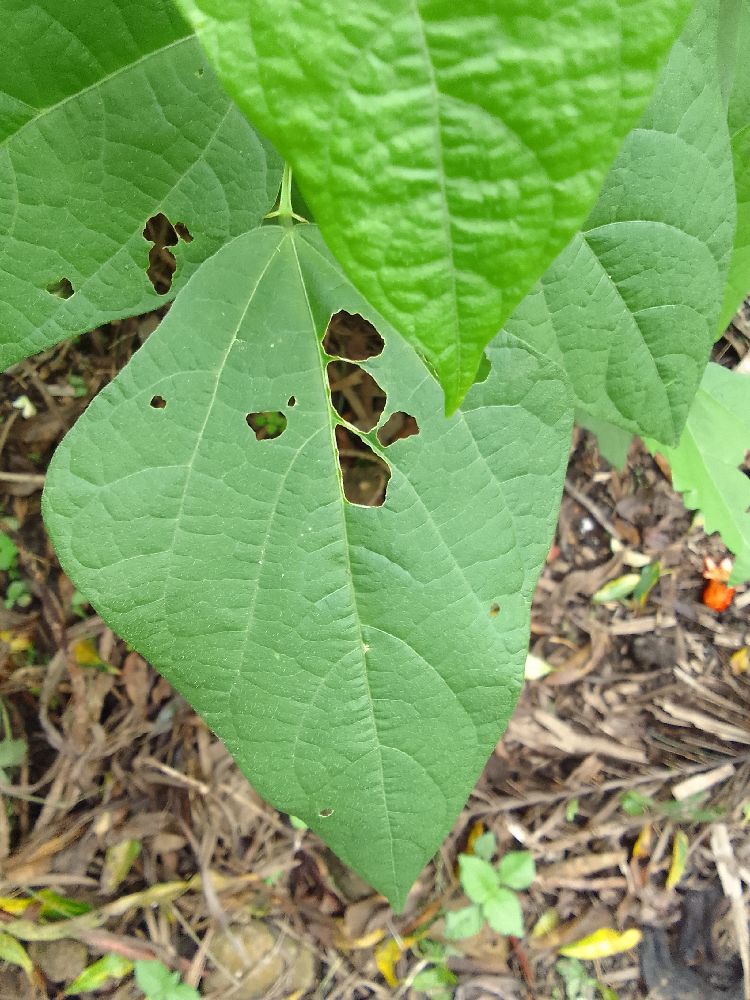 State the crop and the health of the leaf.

common bean, healthy
